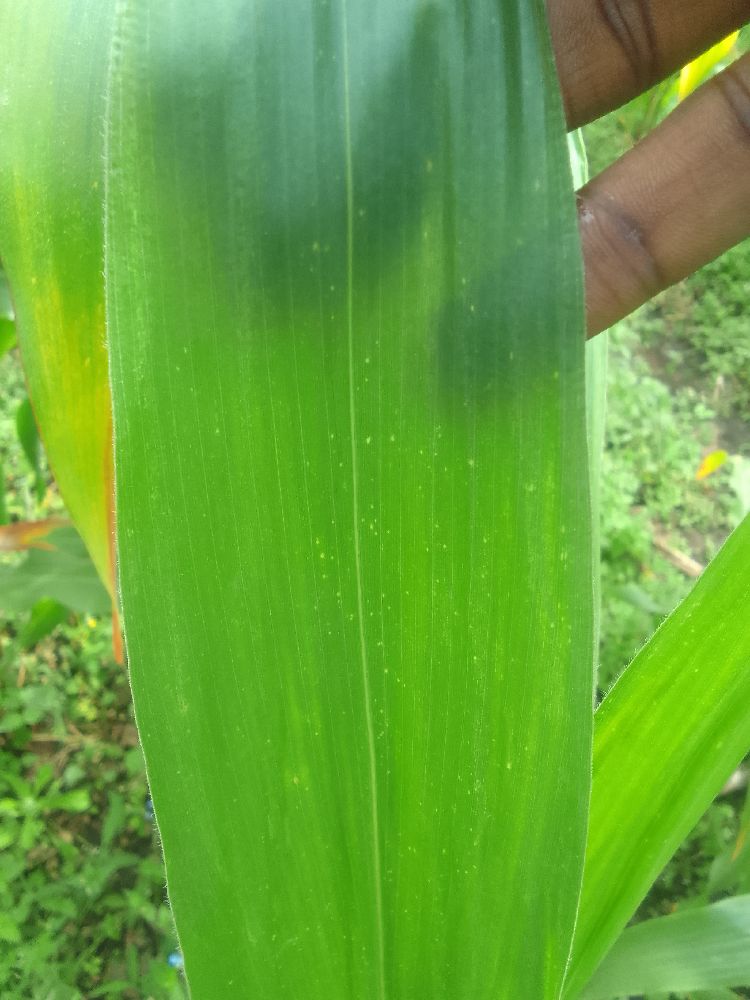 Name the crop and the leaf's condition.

maize, healthy
